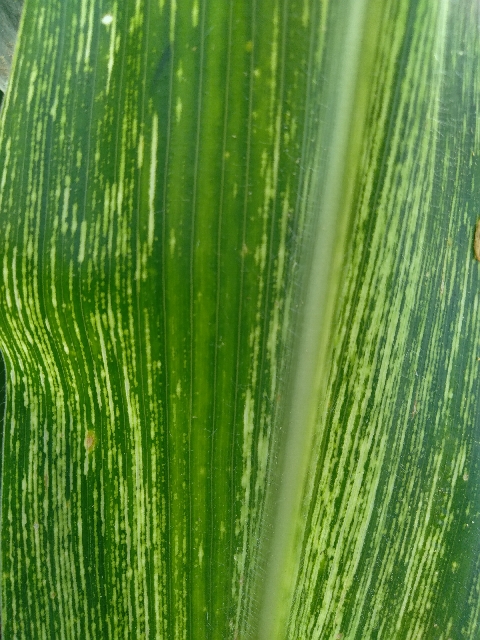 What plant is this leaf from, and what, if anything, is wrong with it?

maize, maize streak virus
